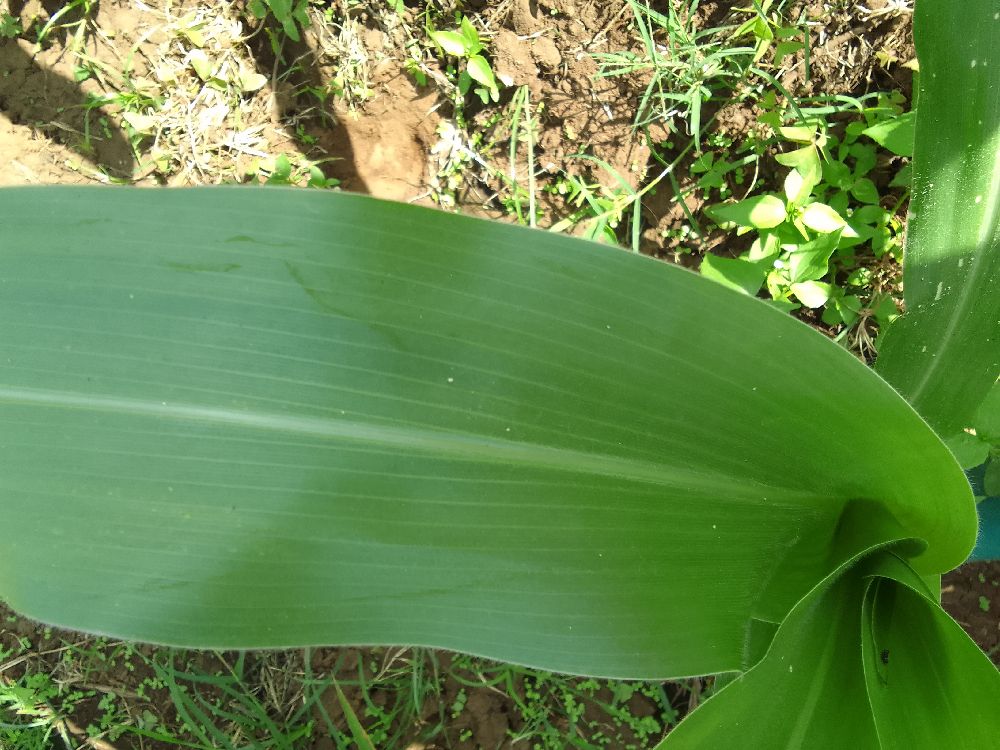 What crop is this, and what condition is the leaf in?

maize, healthy
